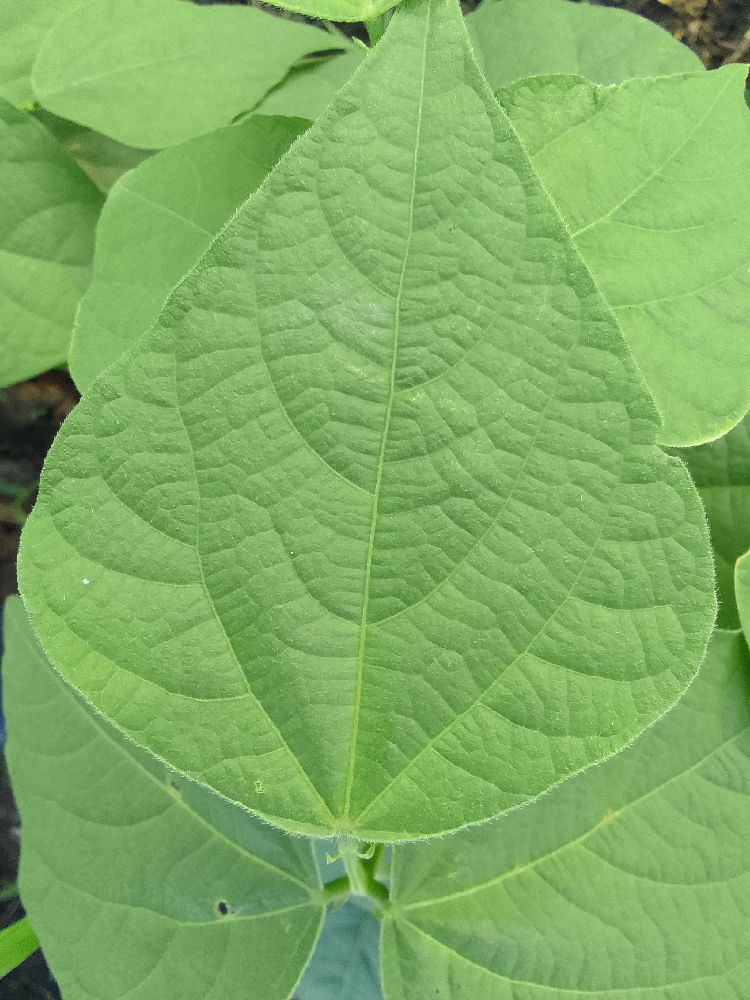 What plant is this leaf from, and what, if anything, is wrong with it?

common bean, healthy
